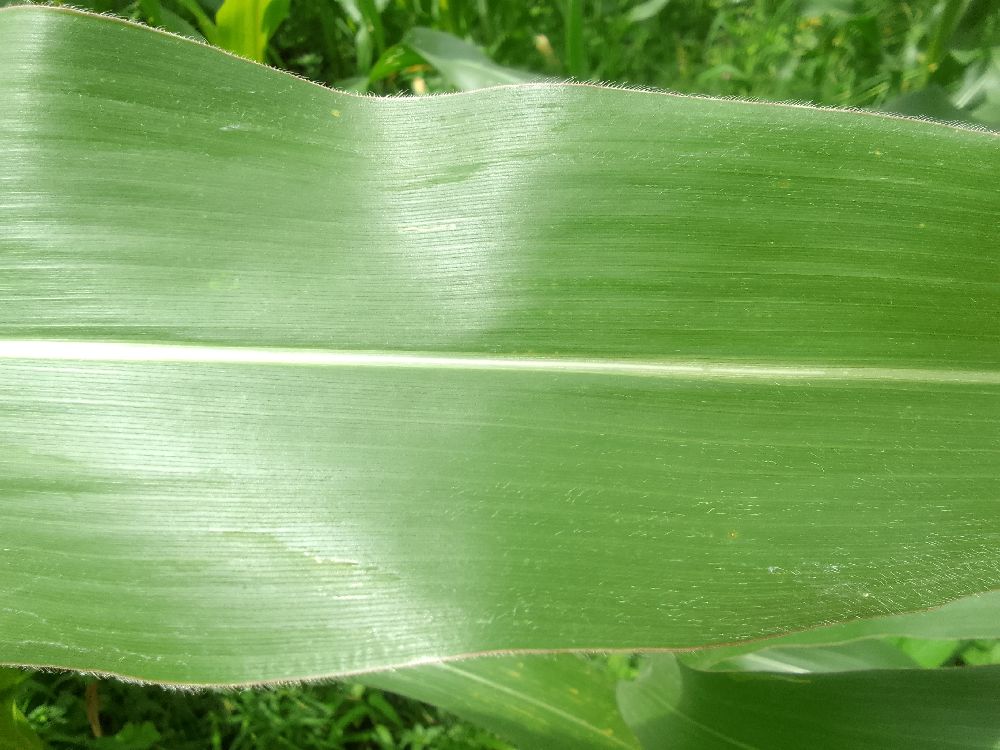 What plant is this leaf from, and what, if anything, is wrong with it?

maize, healthy
